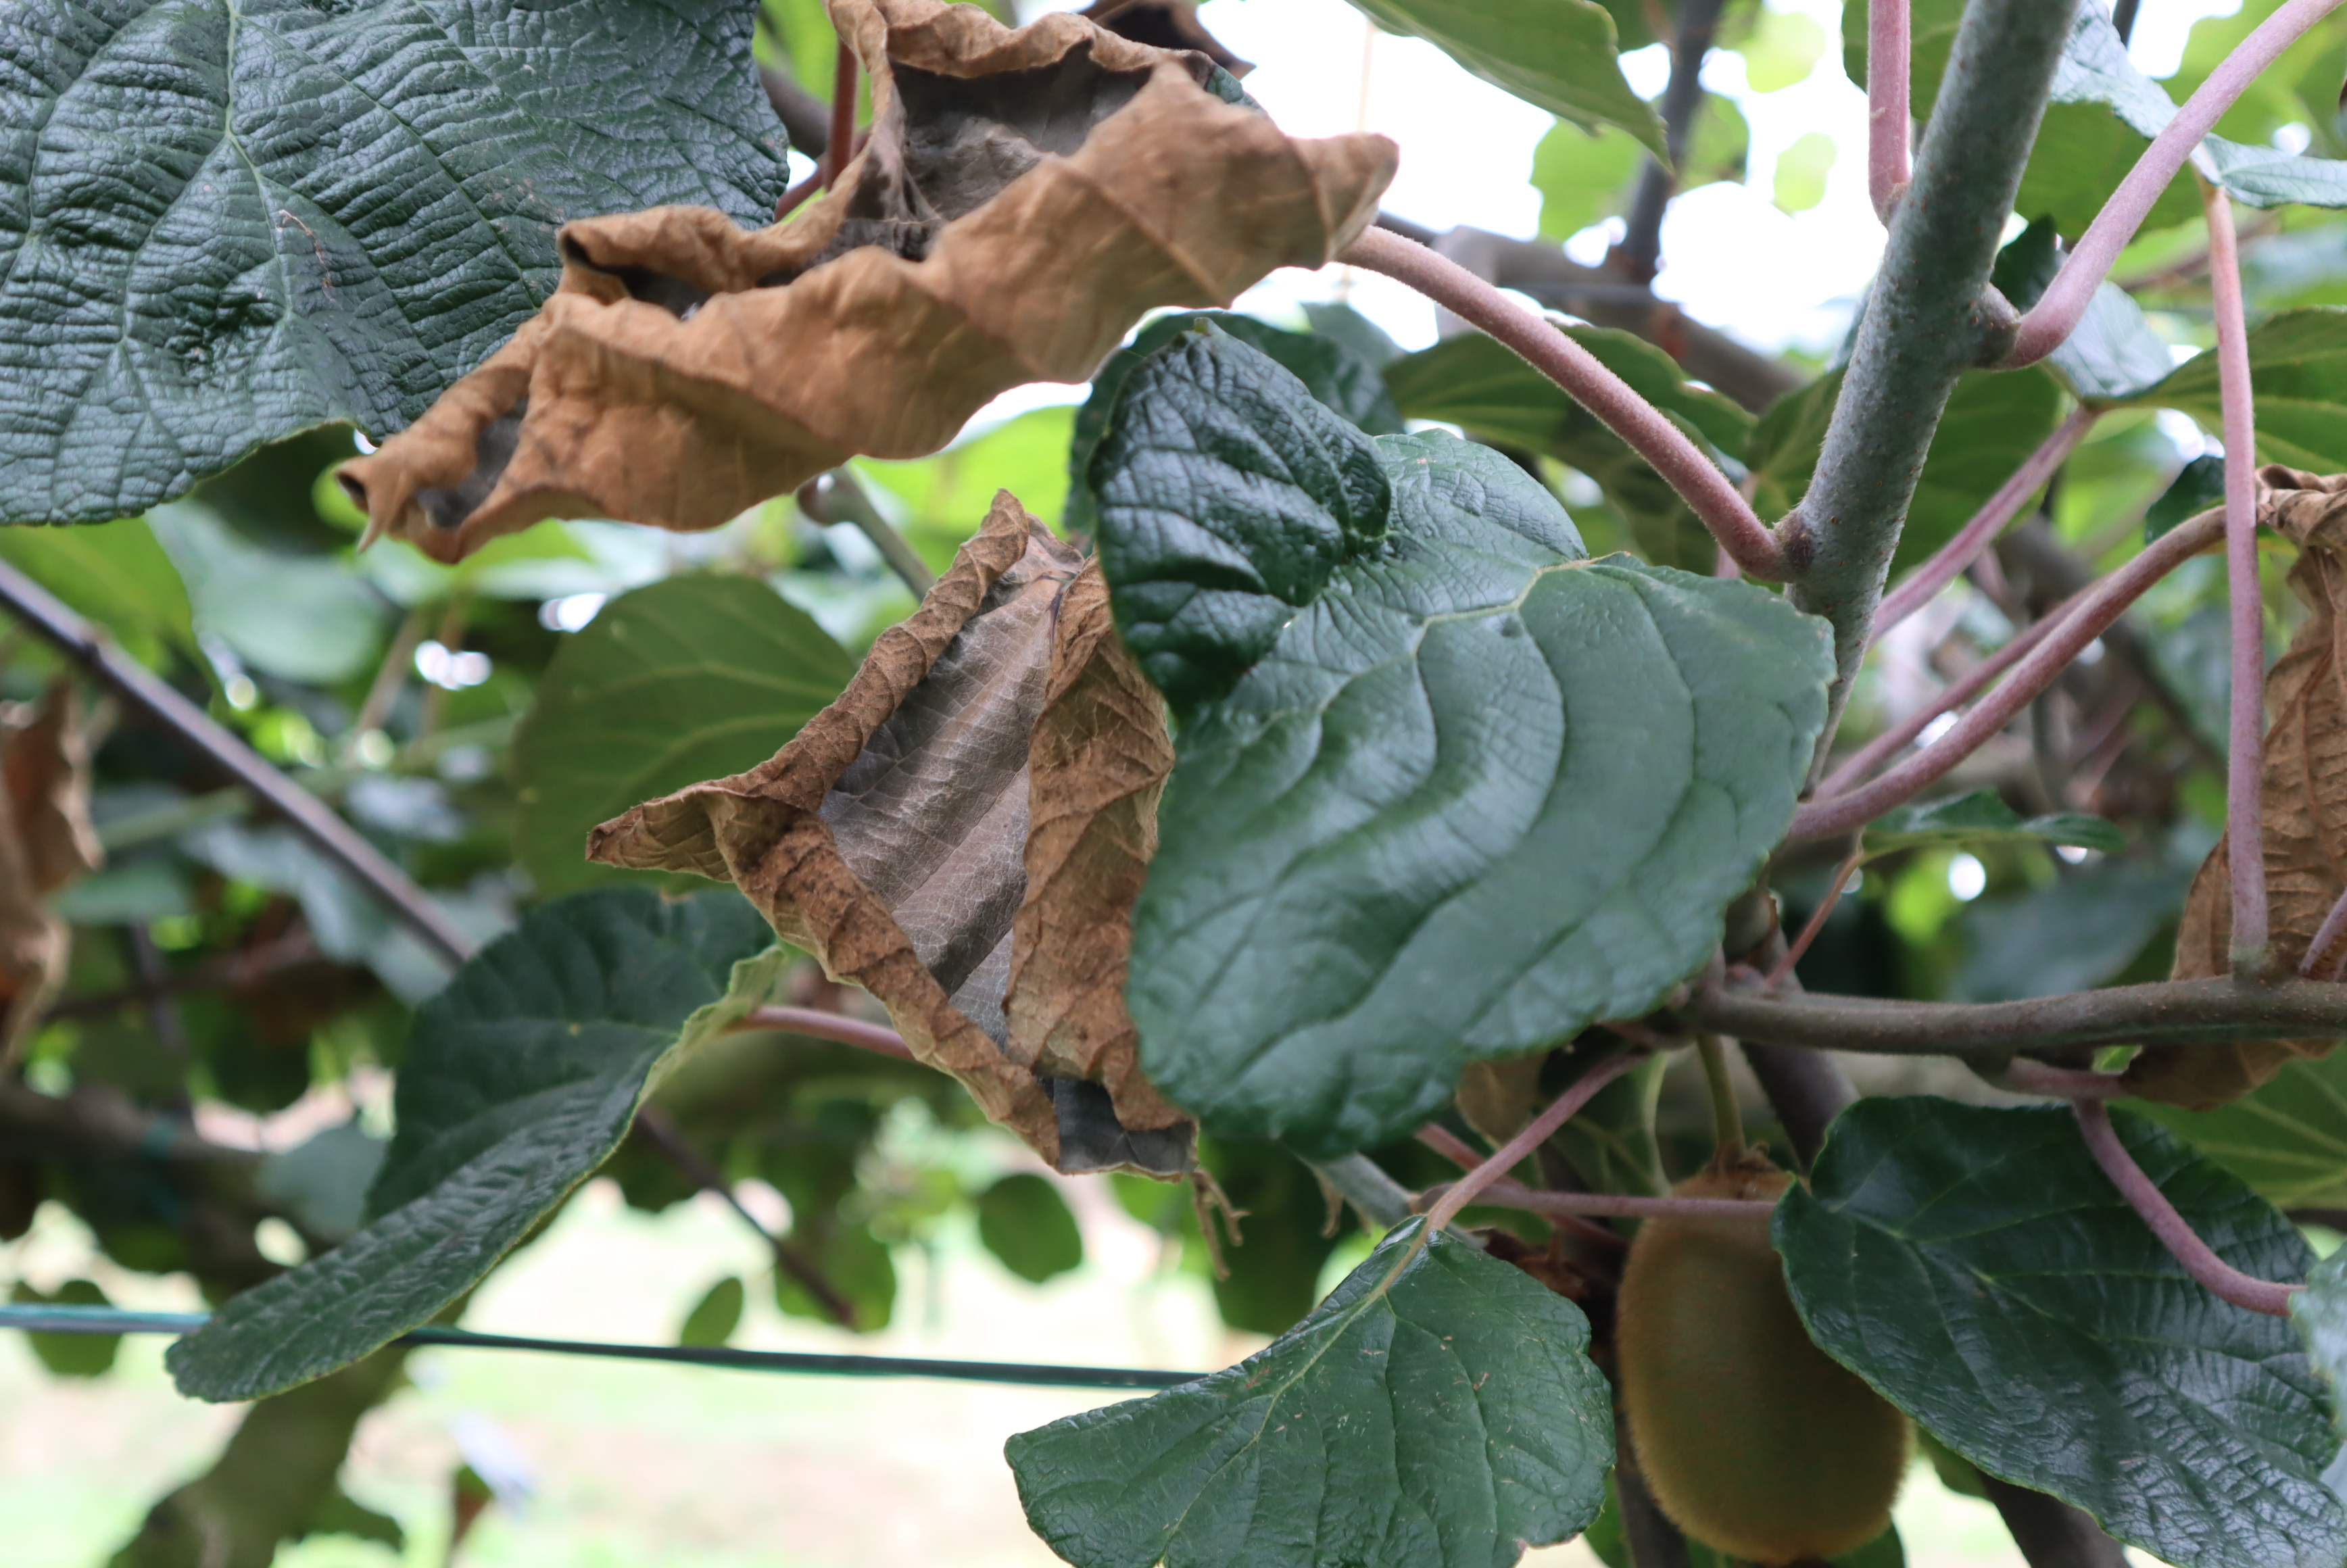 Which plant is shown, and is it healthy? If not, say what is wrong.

kiwi, chemical damage, heat damage
